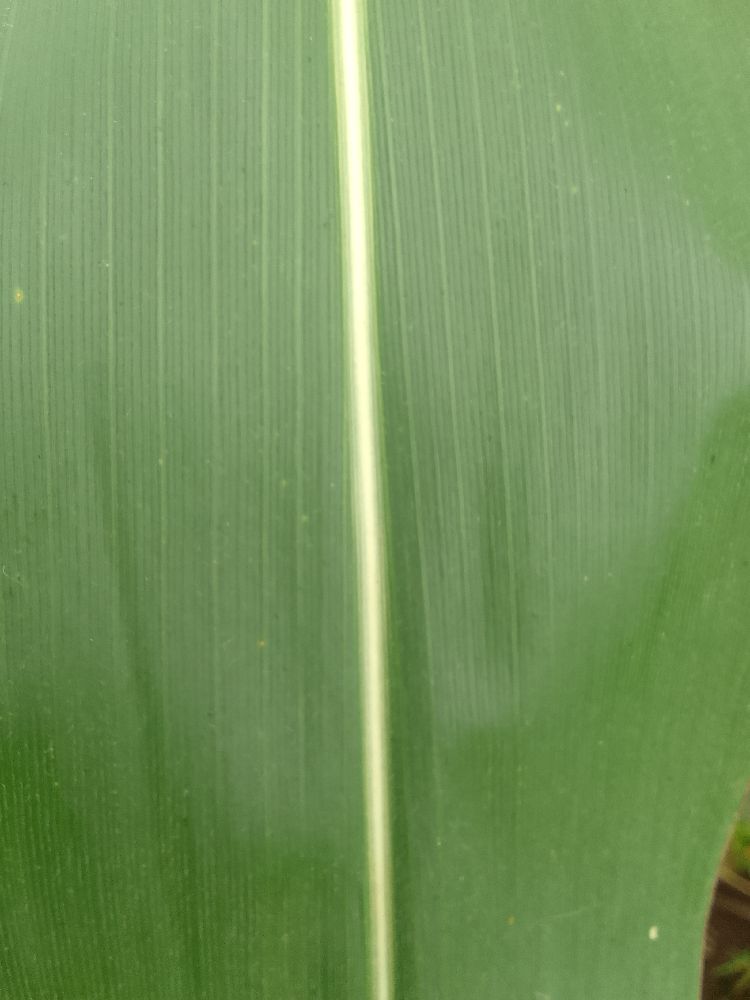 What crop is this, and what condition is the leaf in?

maize, healthy
